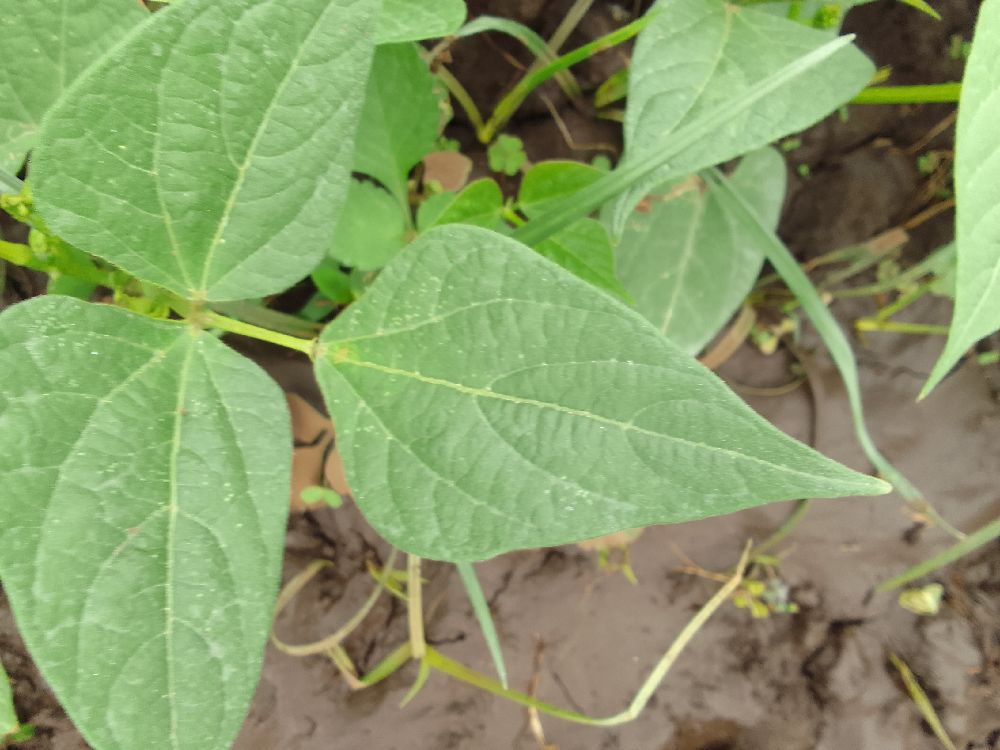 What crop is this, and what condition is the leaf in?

common bean, healthy
